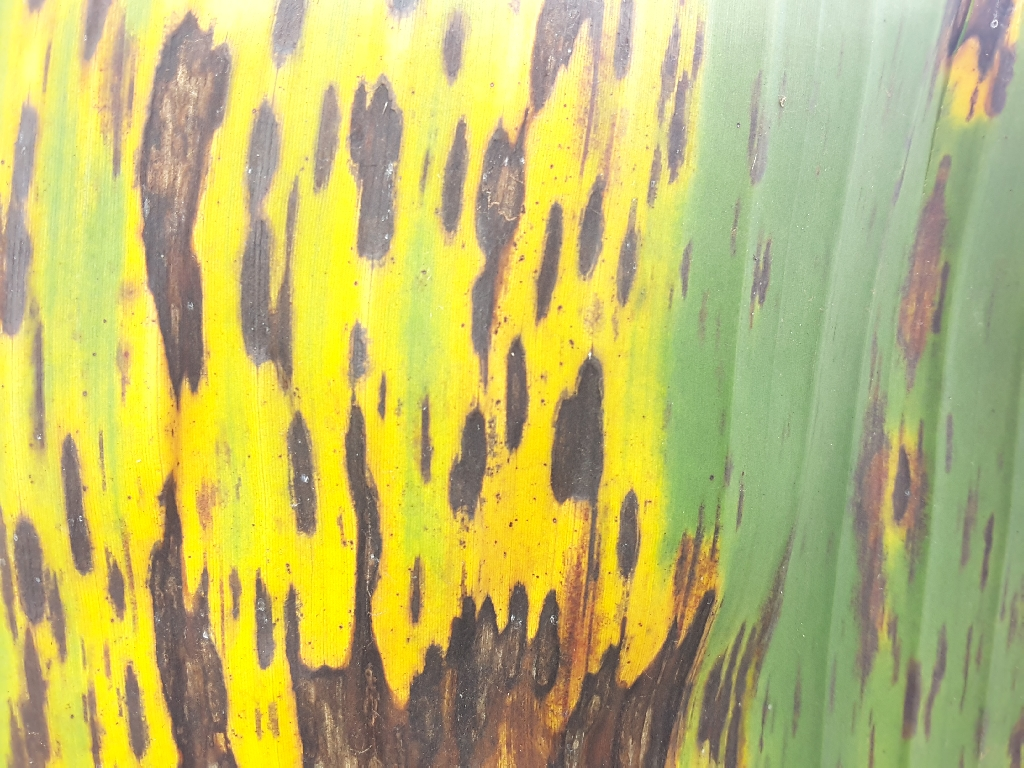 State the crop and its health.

banana, black sigatoka
